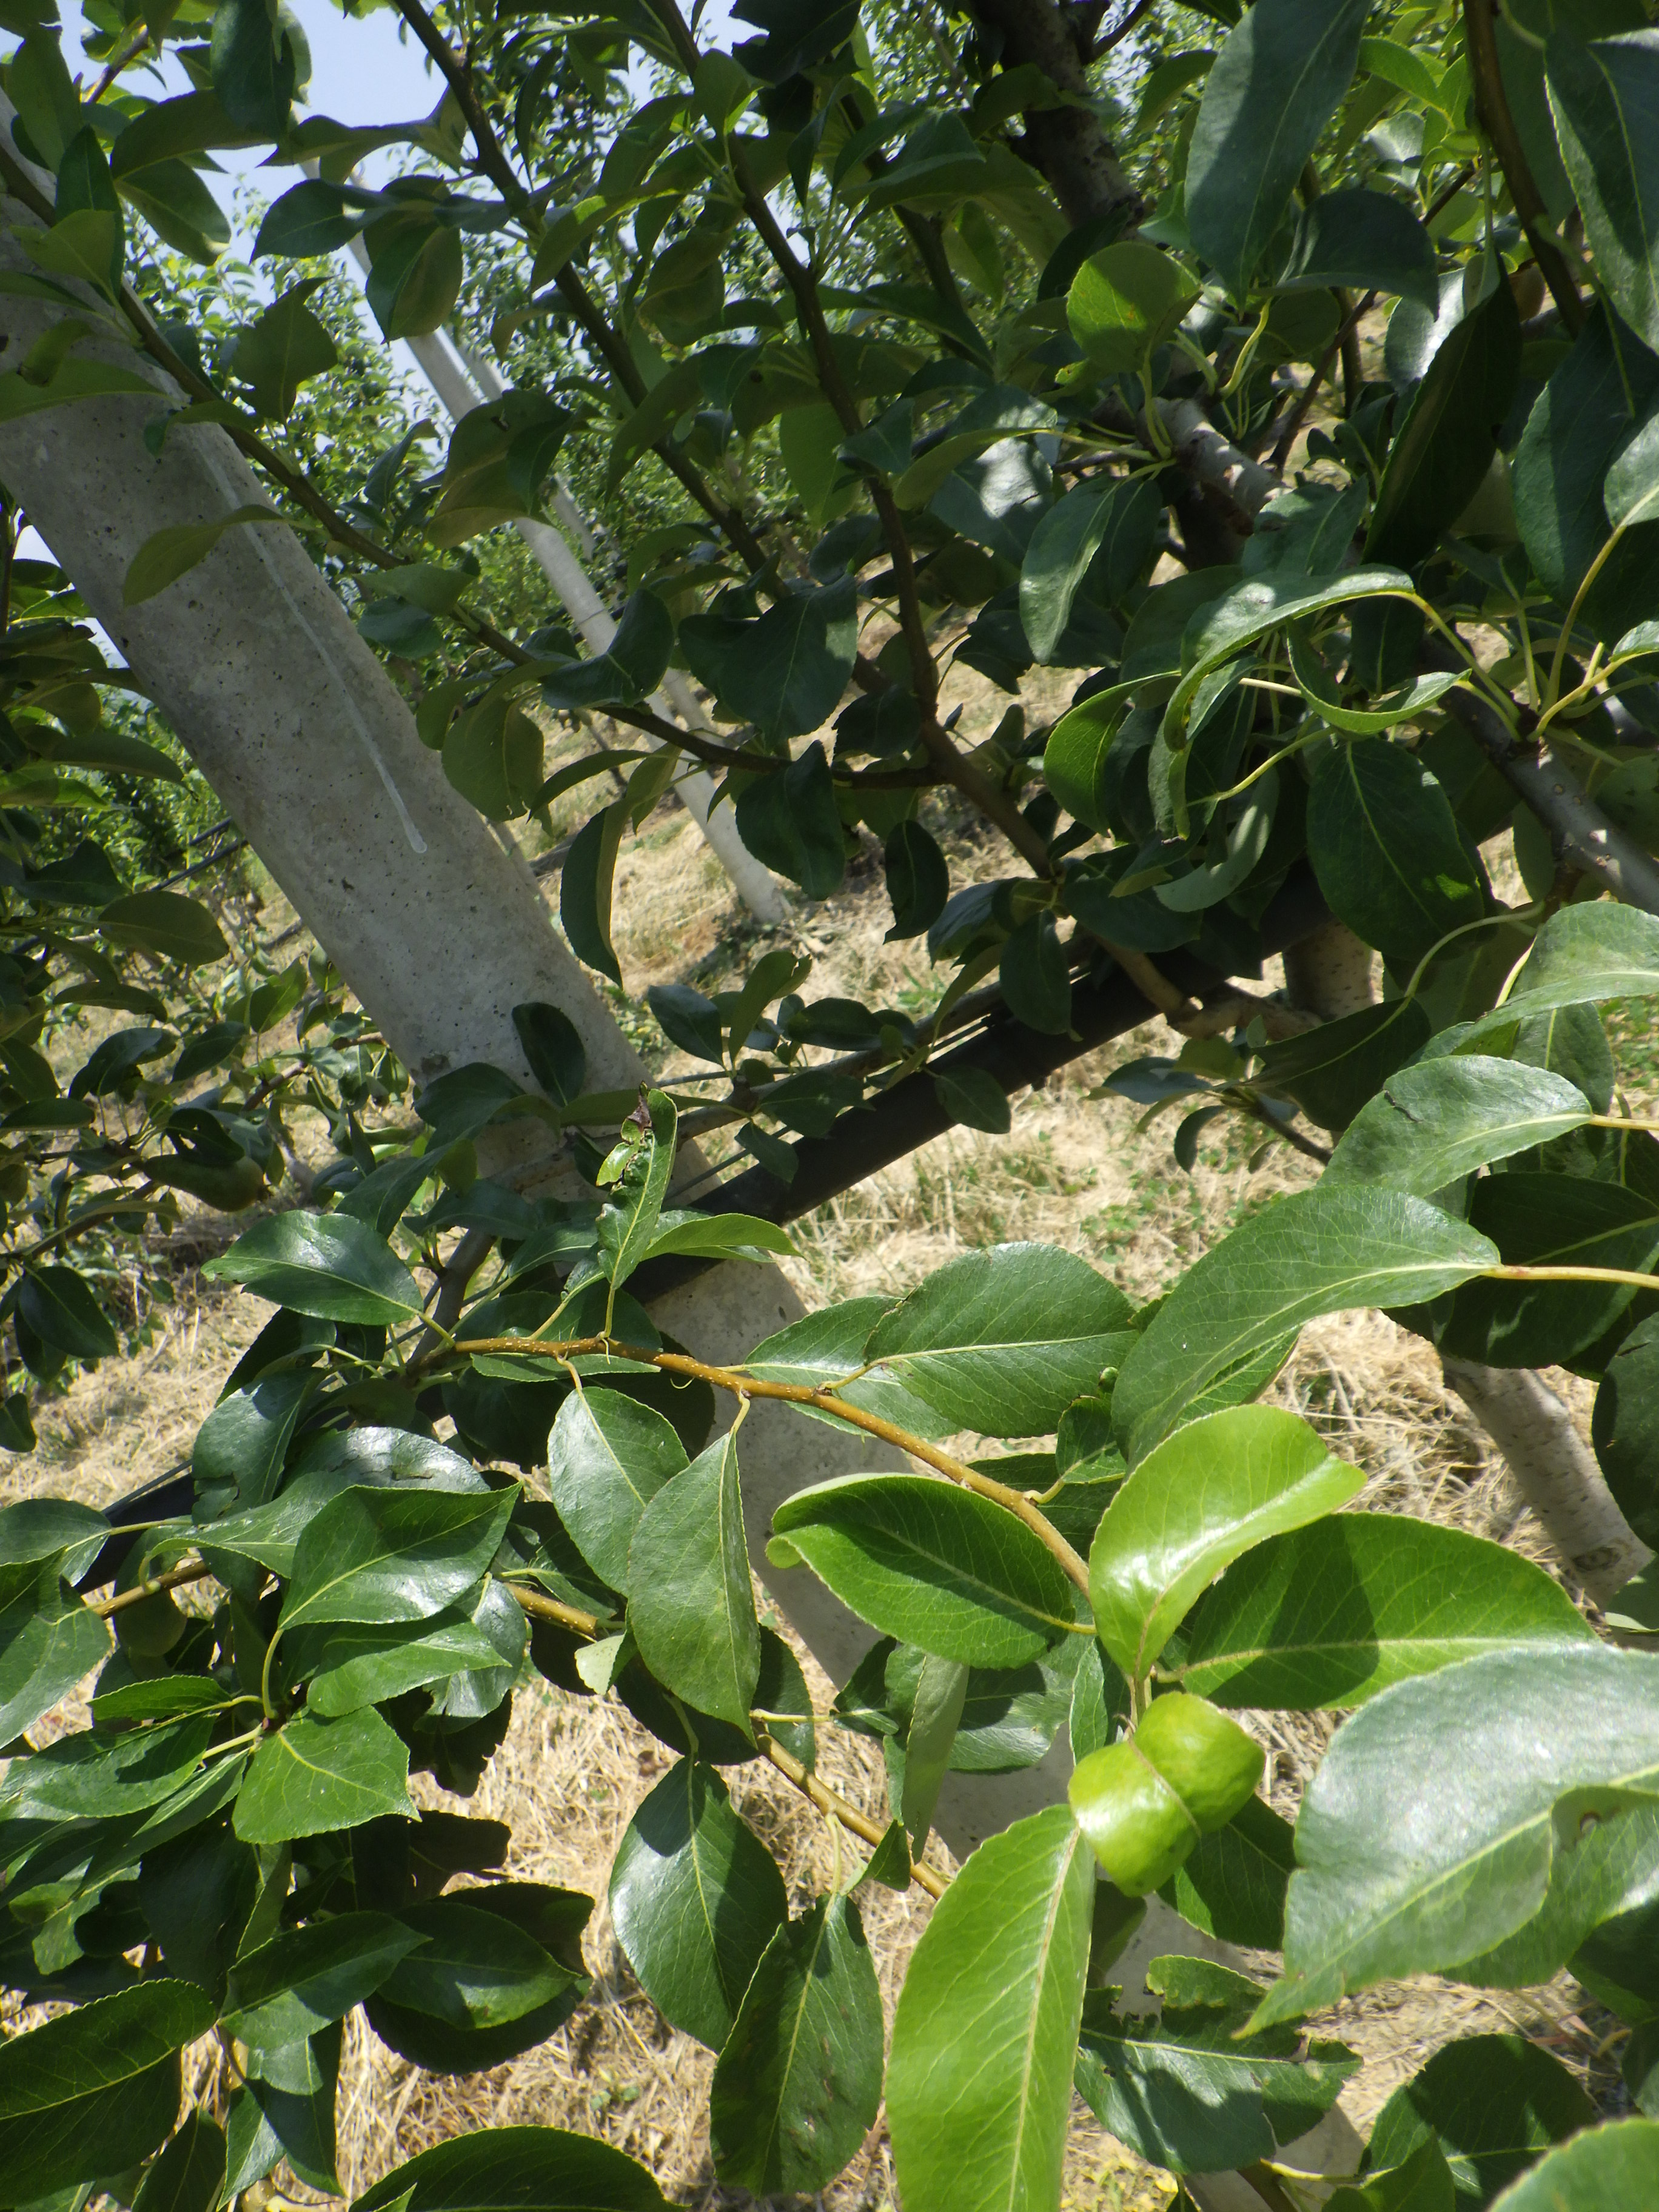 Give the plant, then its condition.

pear, black spot, mechanical damage
